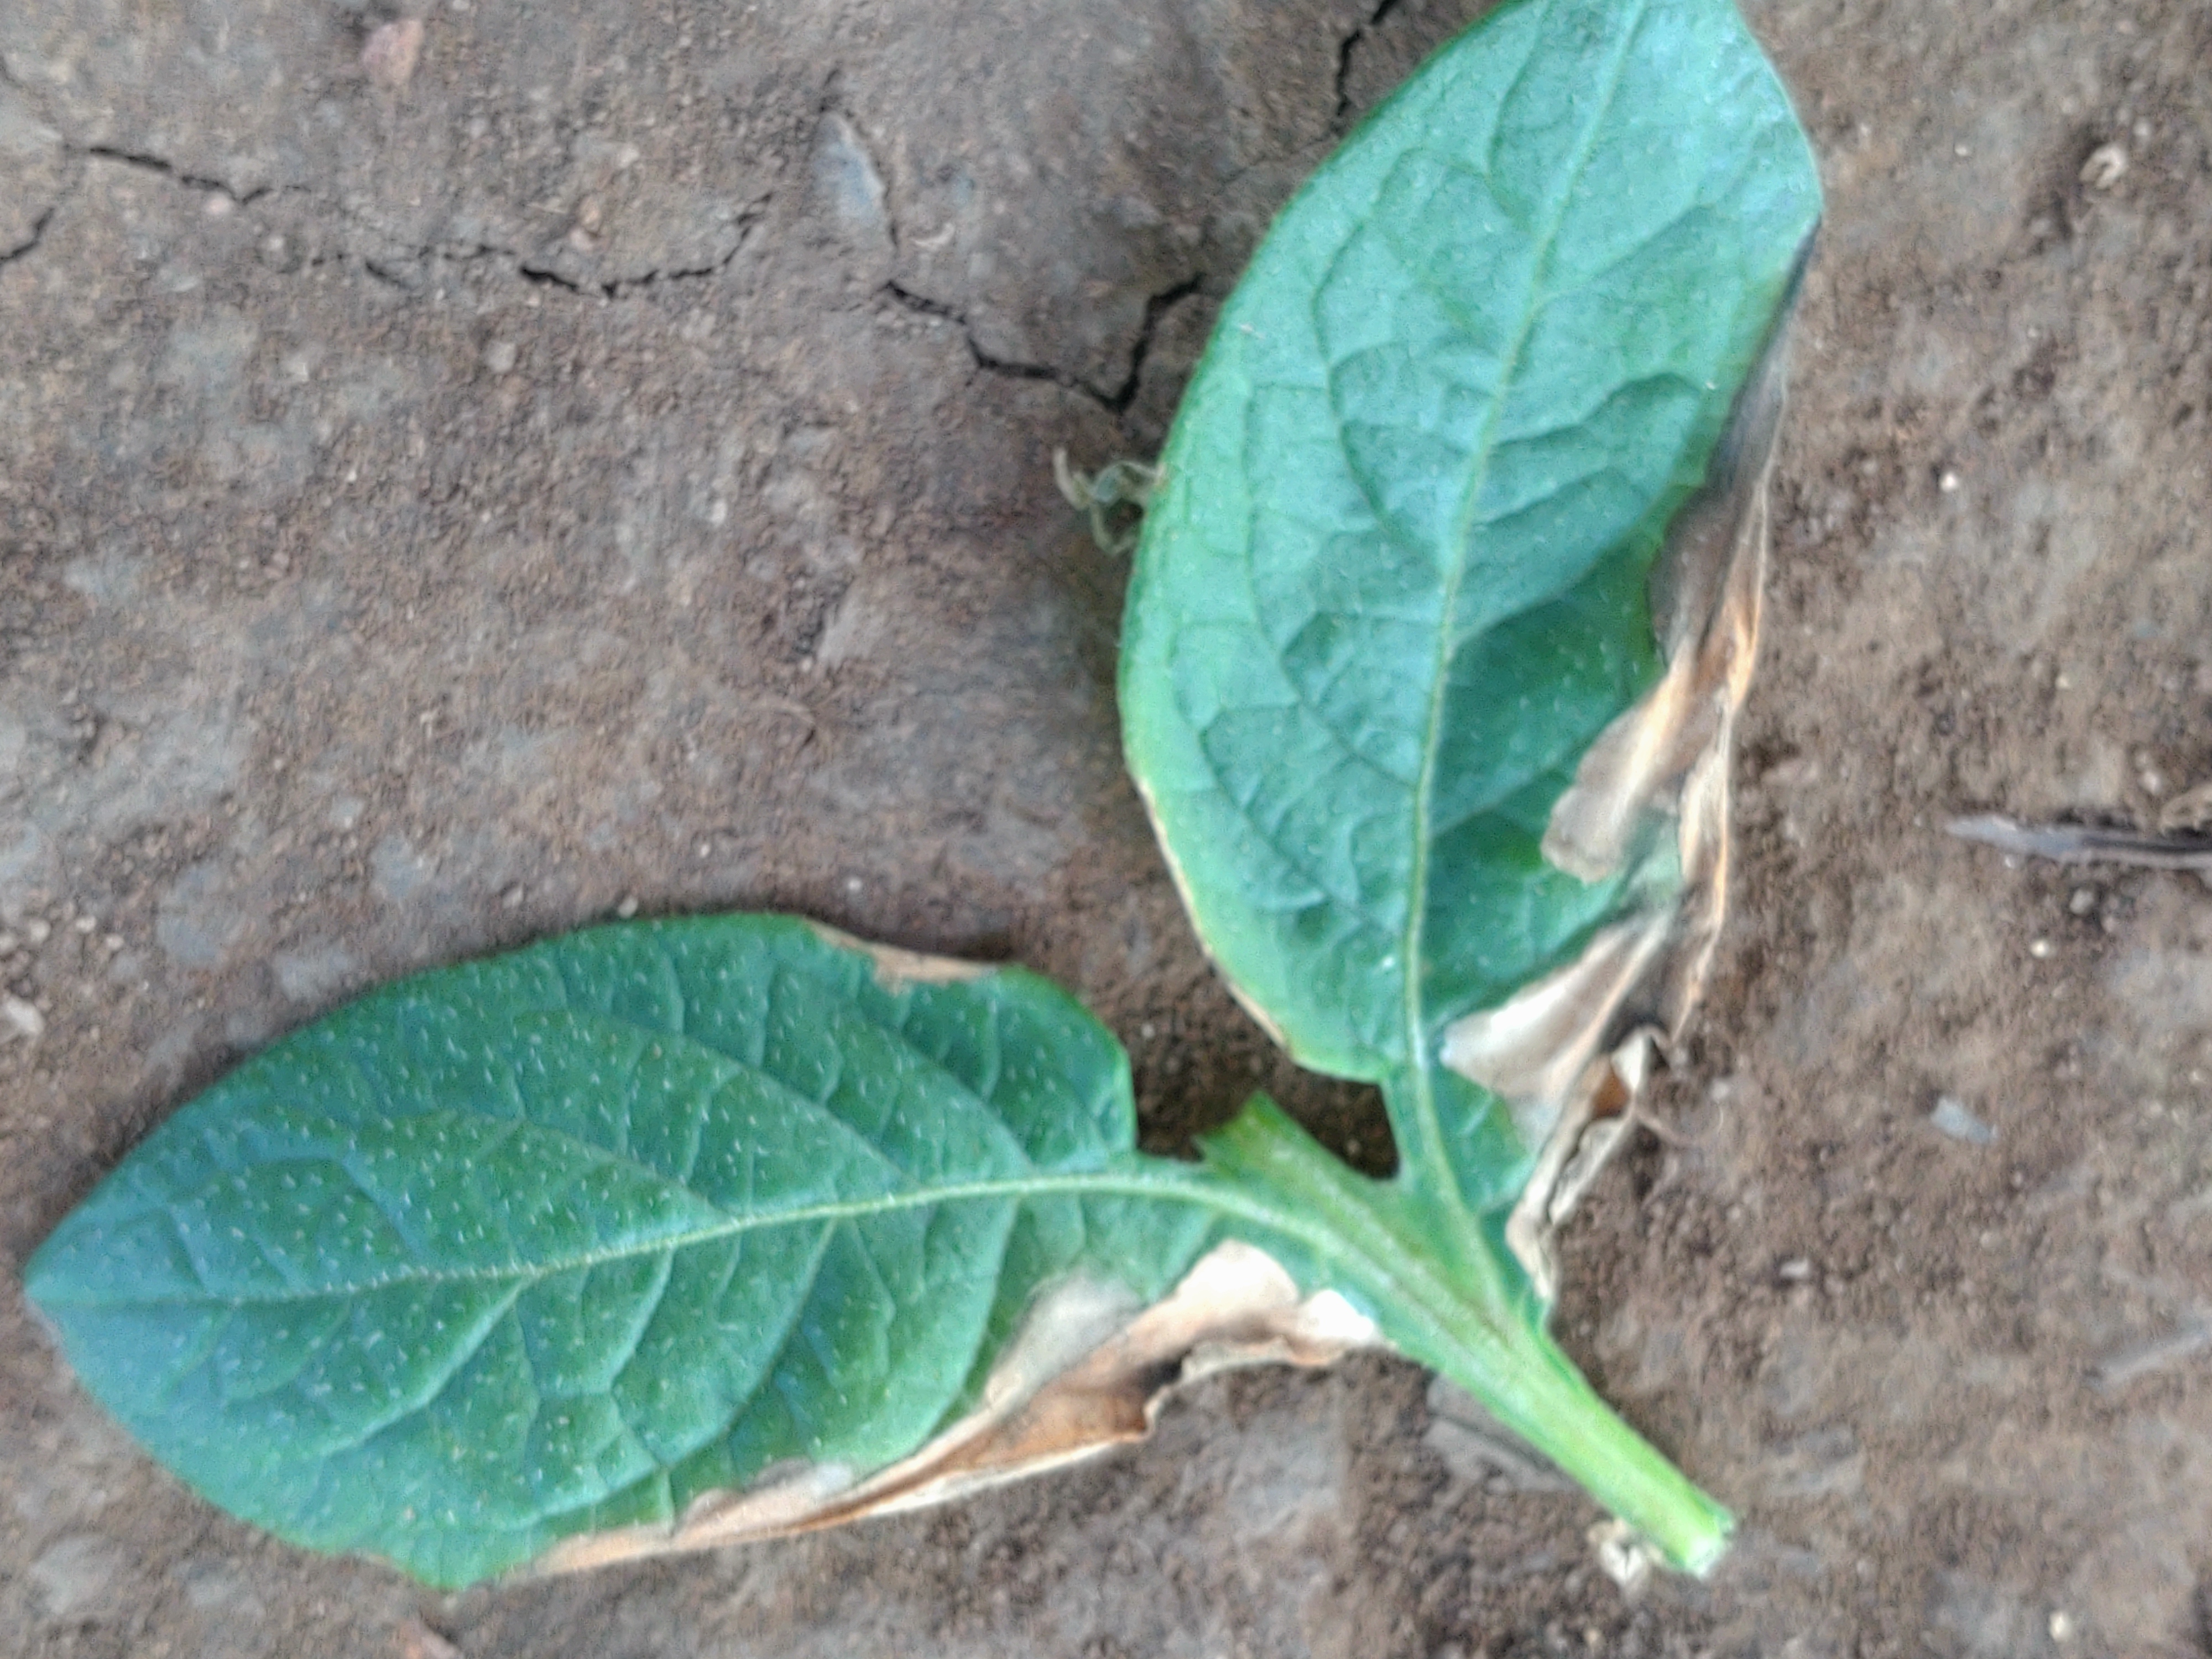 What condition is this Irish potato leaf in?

early blight
